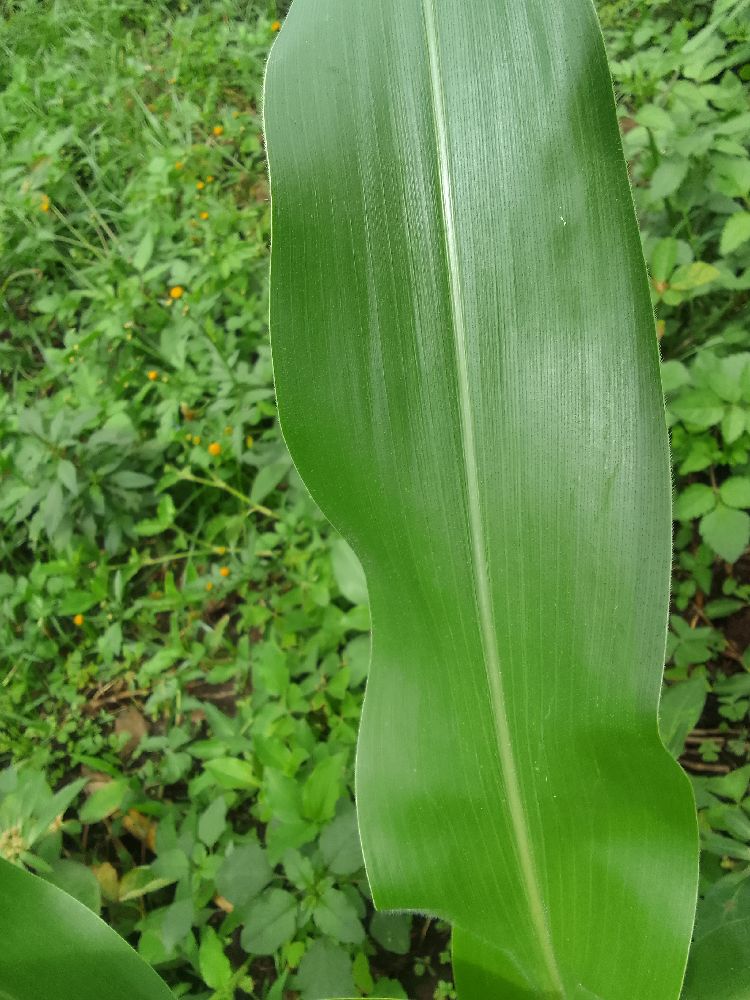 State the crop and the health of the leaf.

maize, healthy
